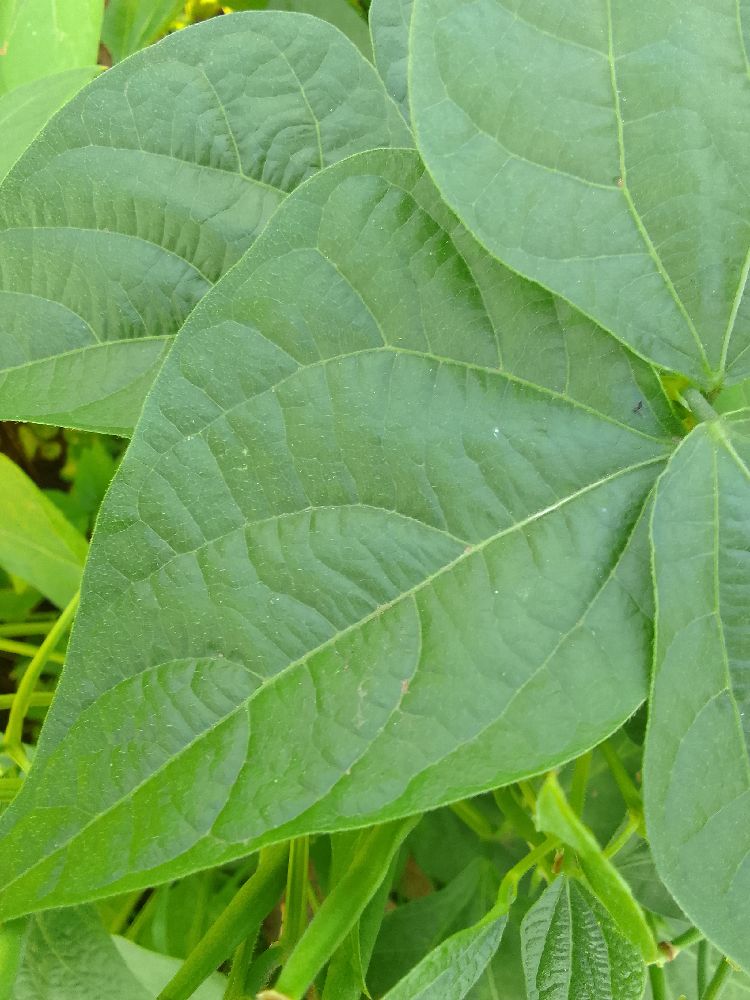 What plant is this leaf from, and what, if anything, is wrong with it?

common bean, healthy
